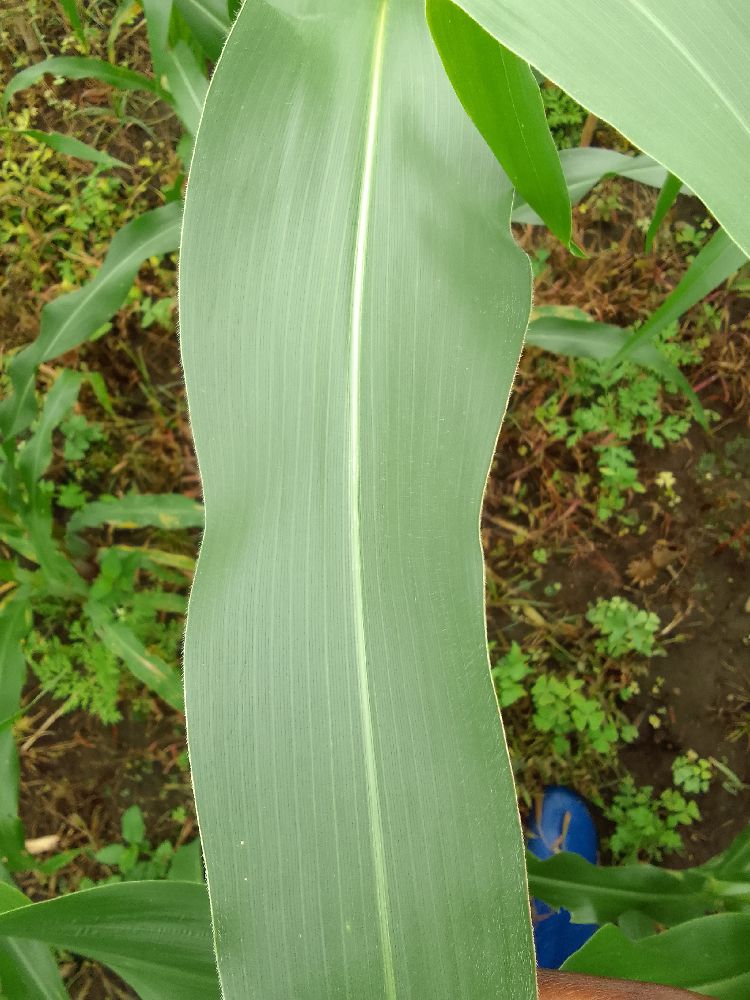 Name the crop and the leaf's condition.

maize, healthy
